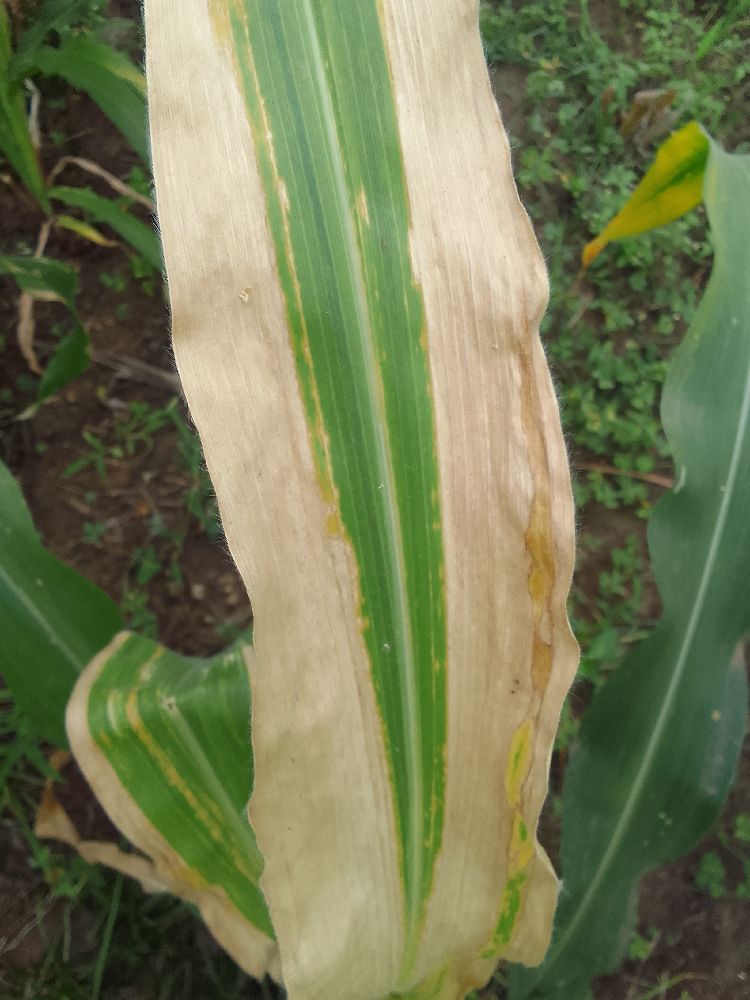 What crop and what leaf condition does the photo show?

maize, maize lethal necrosis
